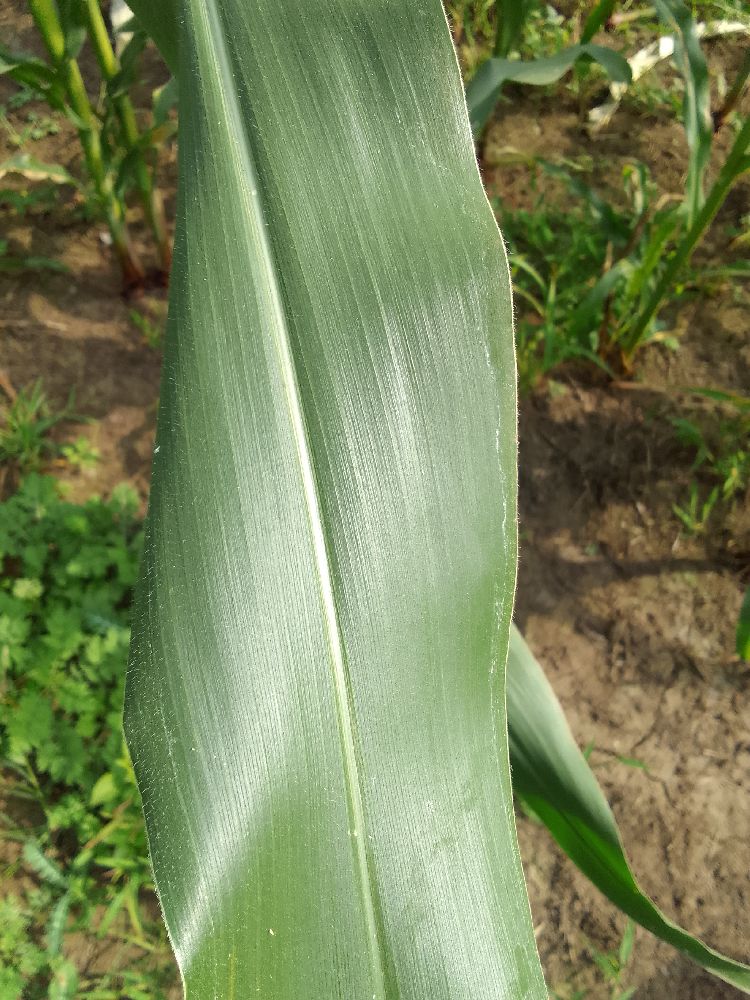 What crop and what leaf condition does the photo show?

maize, healthy
